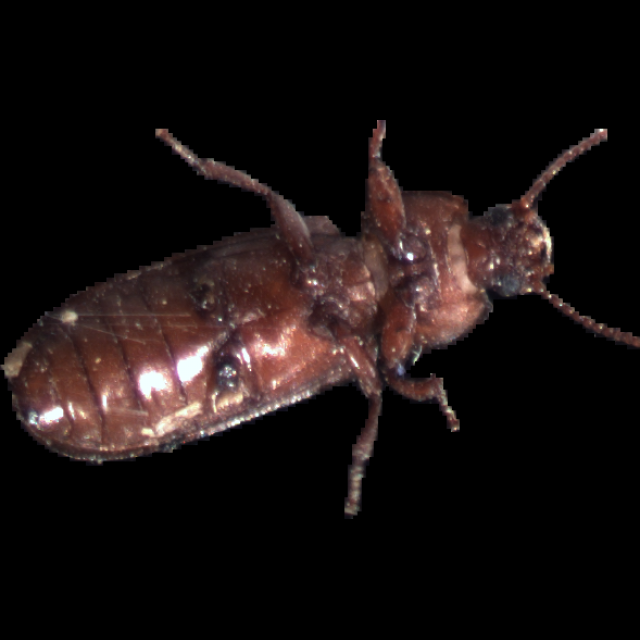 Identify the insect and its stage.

mealworm beetle
